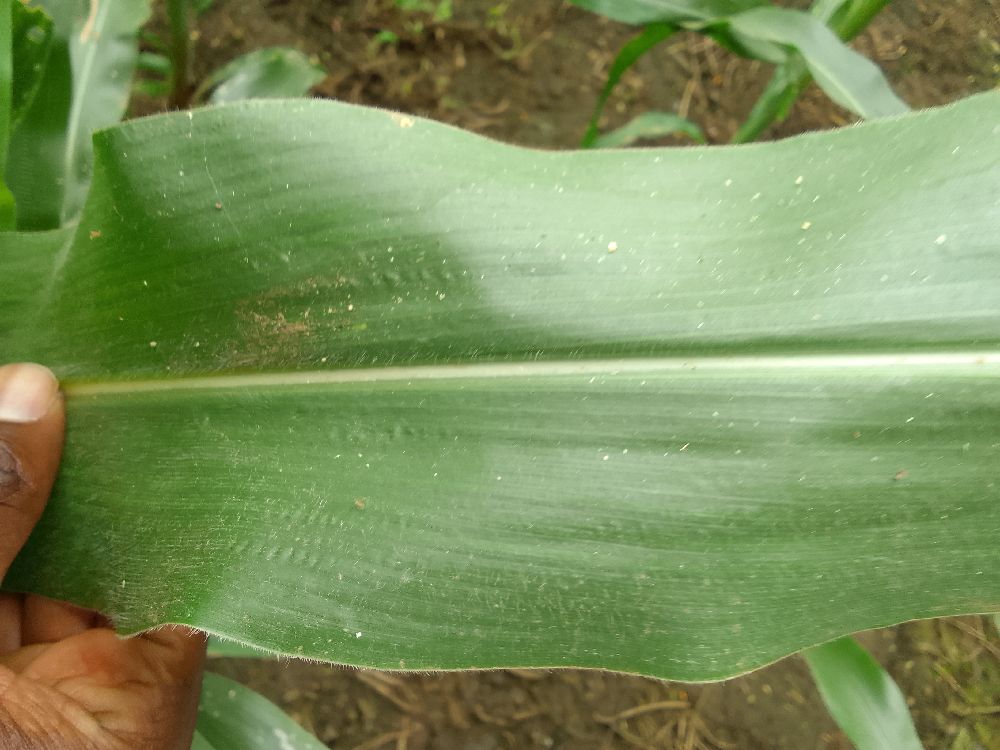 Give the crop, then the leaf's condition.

maize, healthy
